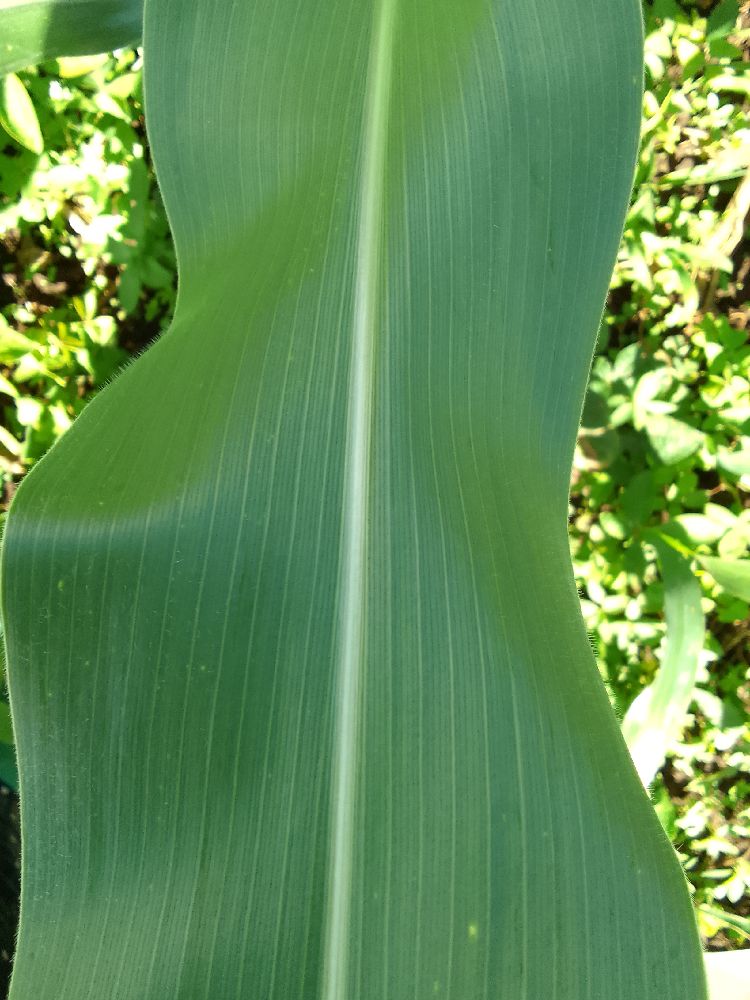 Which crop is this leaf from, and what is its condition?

maize, healthy
